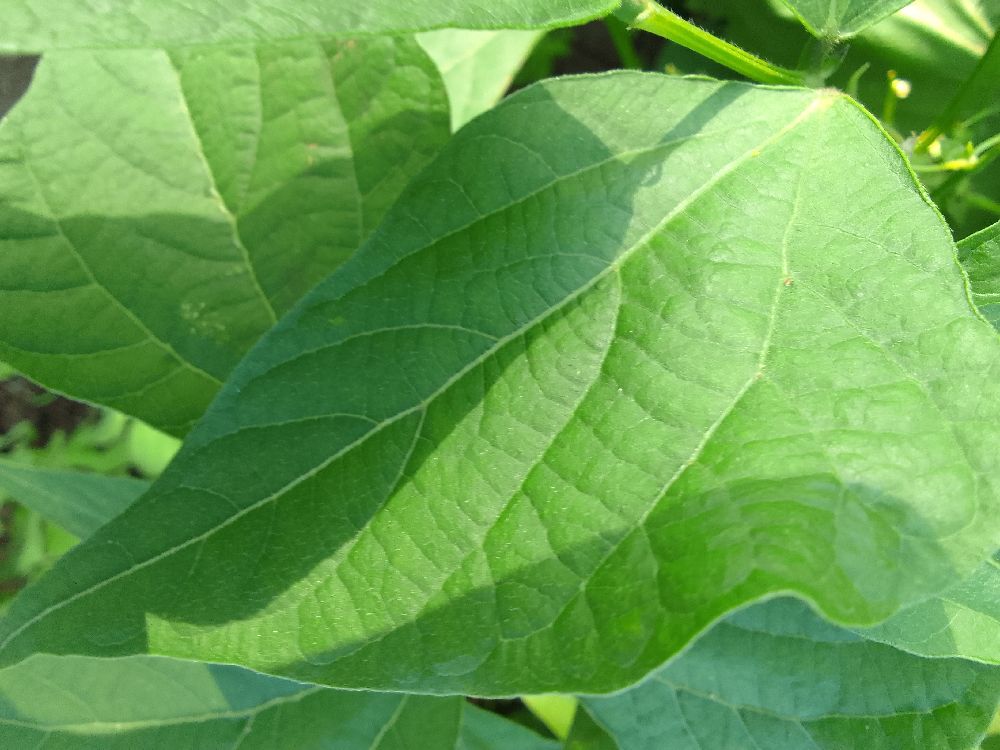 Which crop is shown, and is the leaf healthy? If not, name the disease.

common bean, healthy
